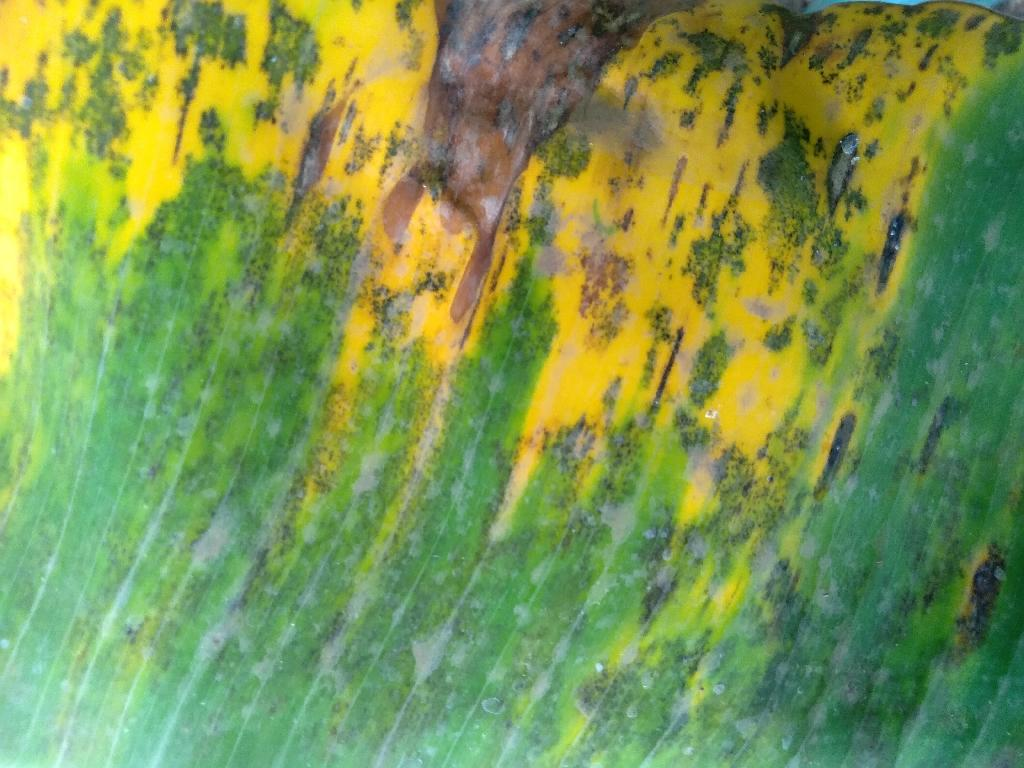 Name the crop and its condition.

banana, black sigatoka
